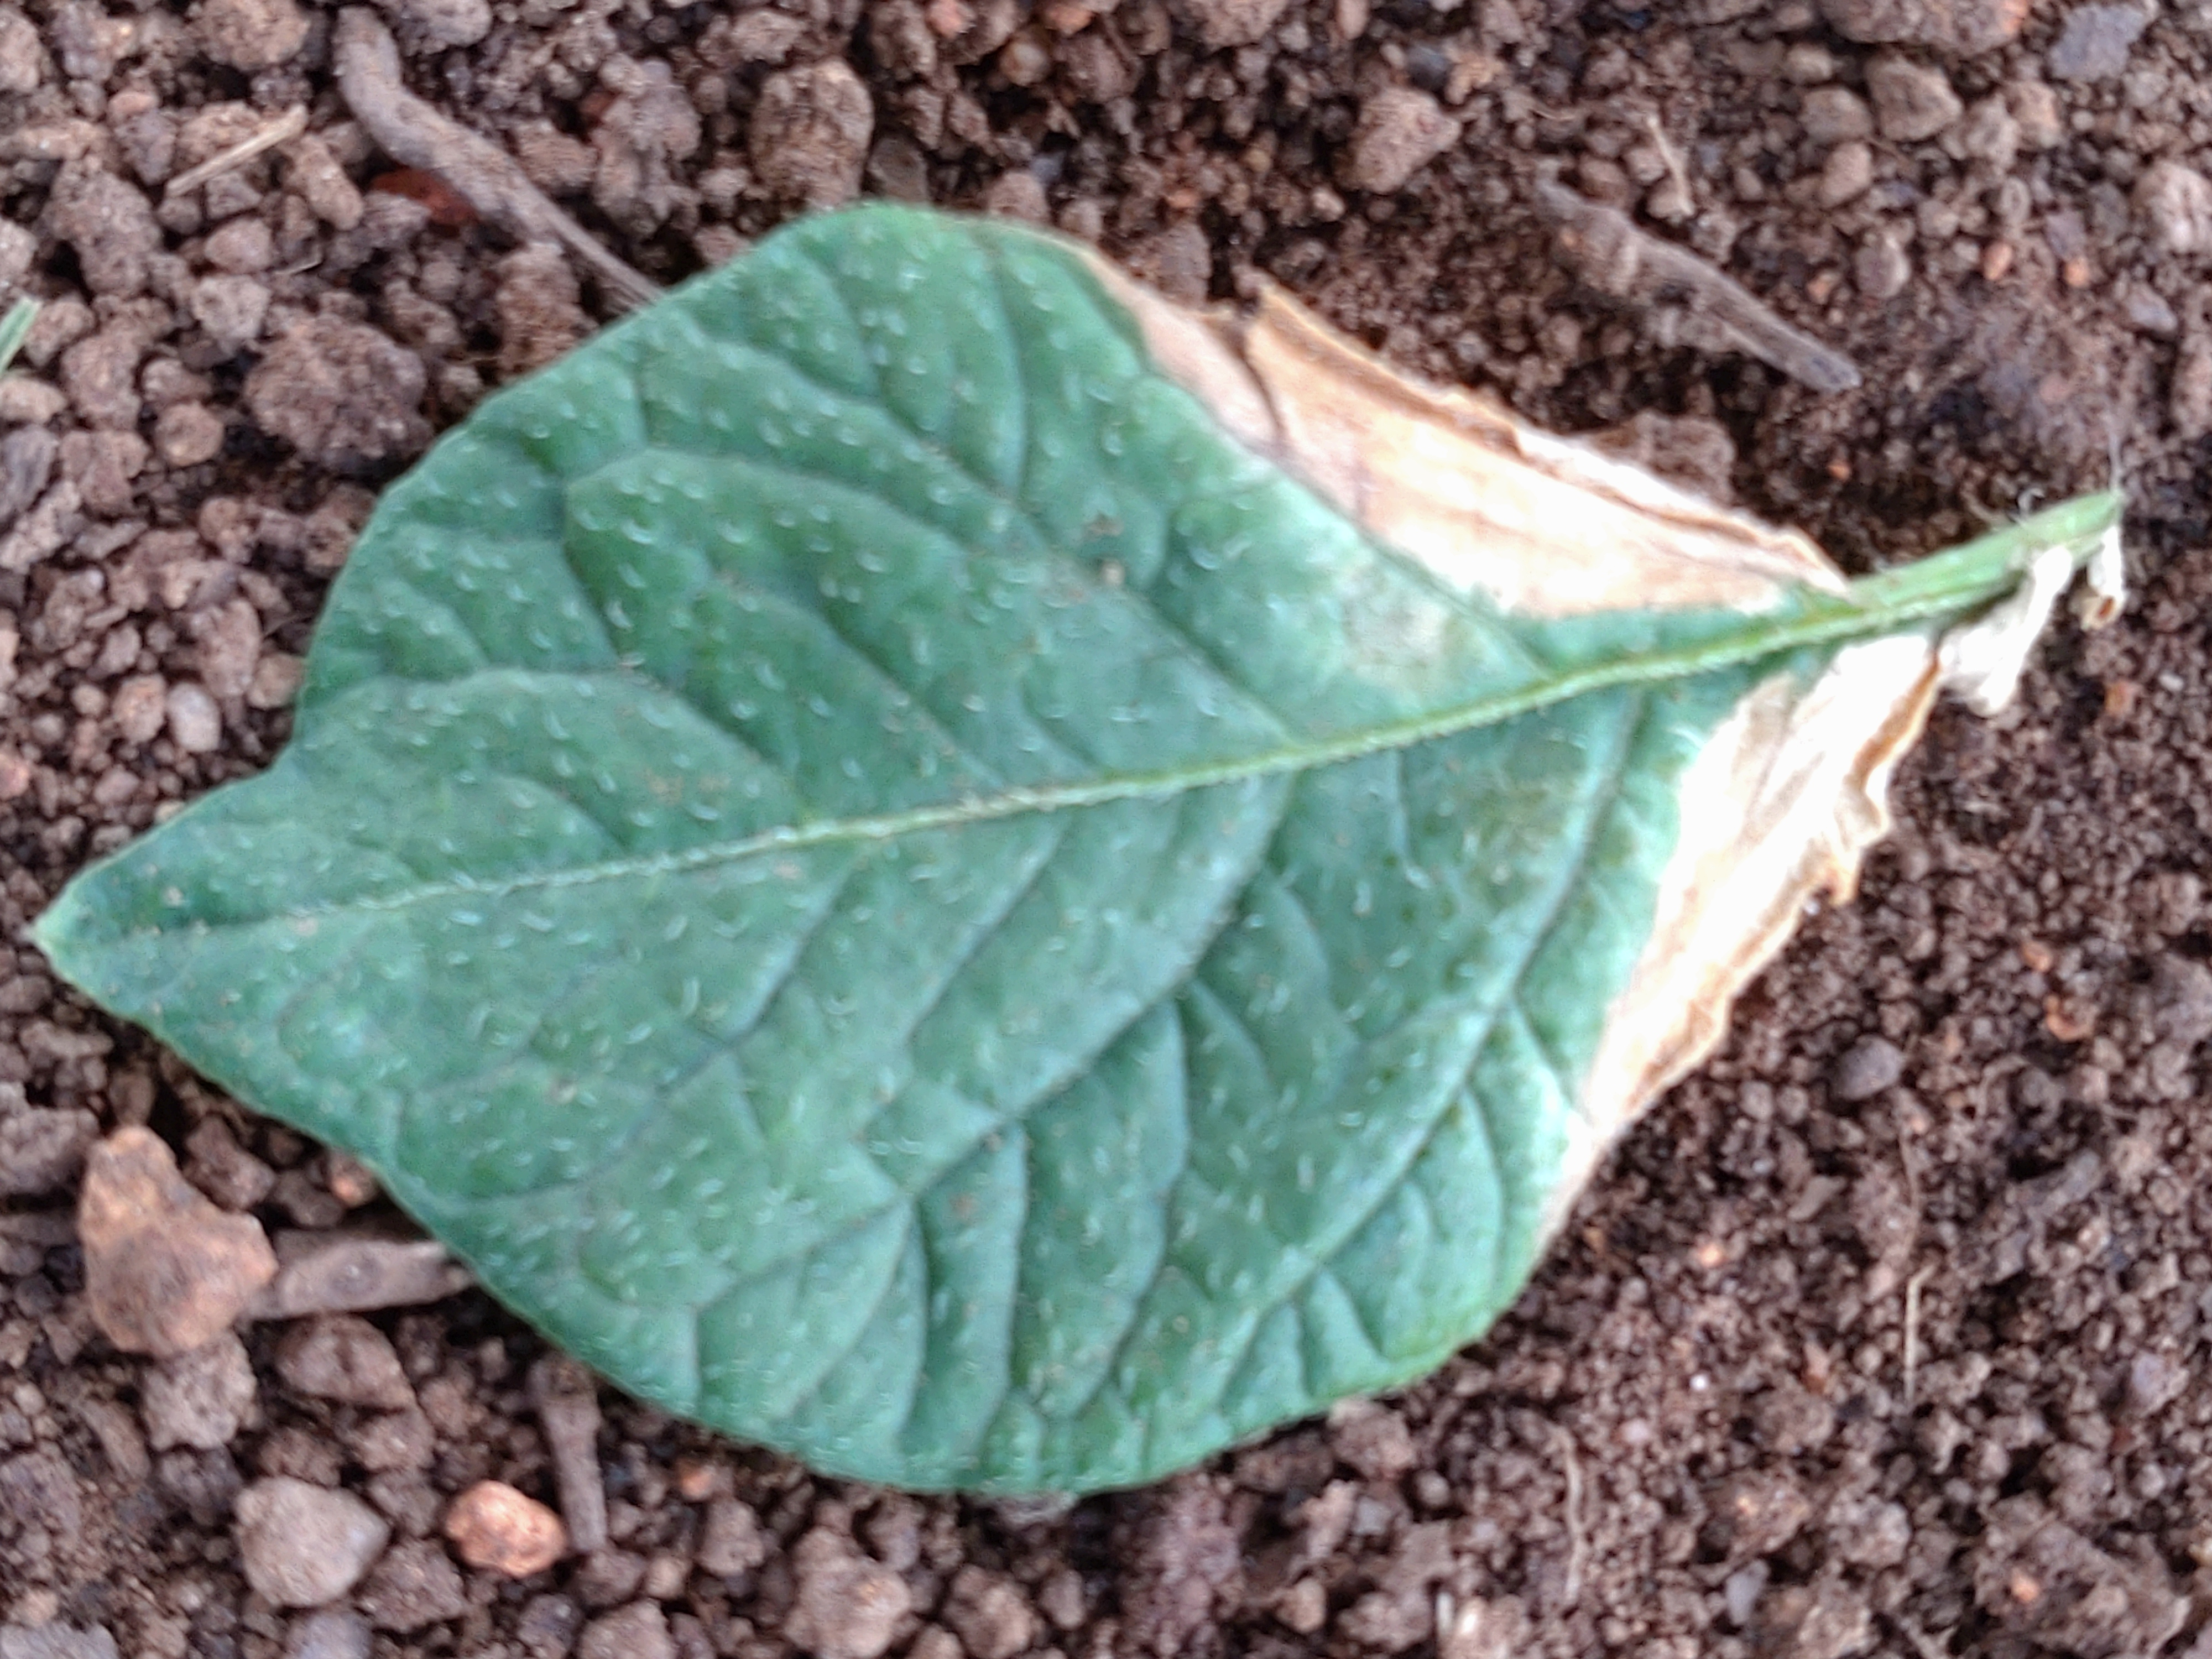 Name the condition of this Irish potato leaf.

early blight
